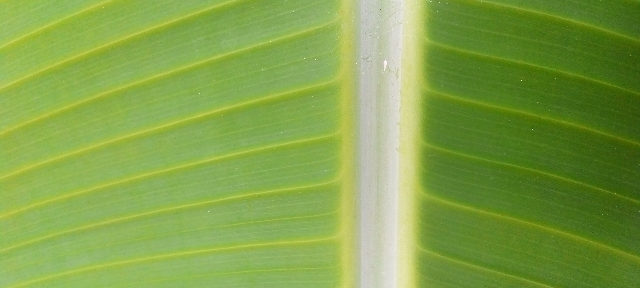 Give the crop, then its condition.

banana, healthy
